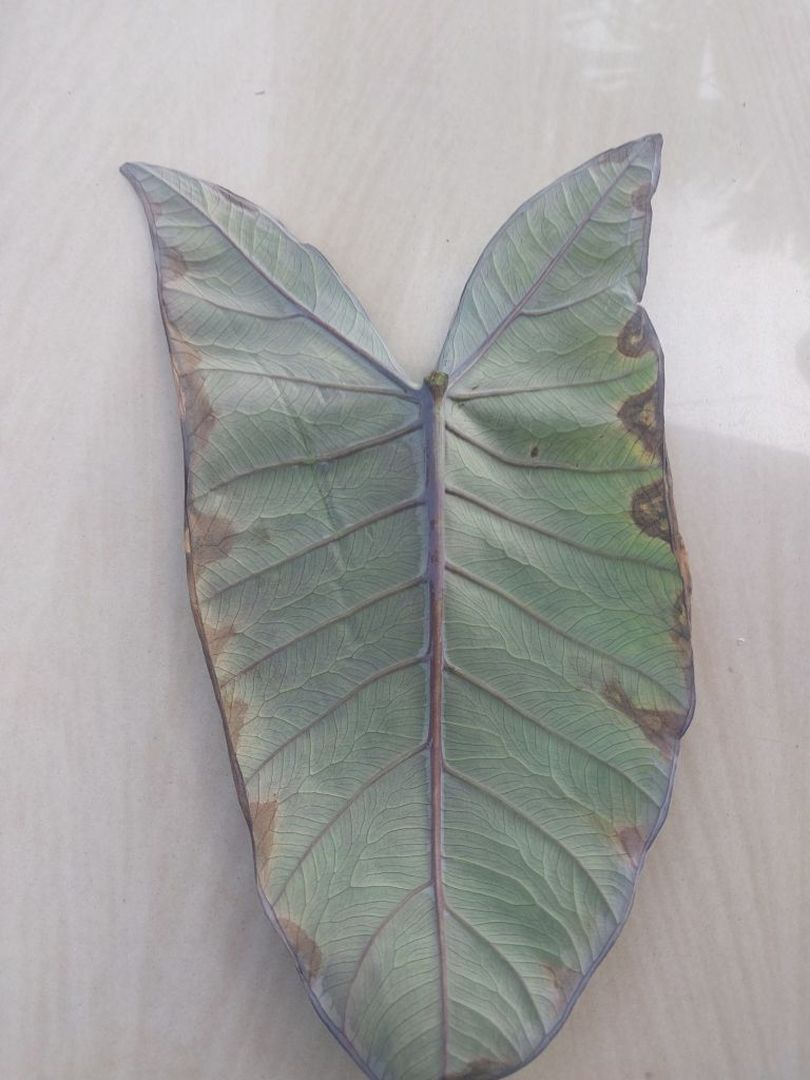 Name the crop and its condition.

taro, leaf blight
